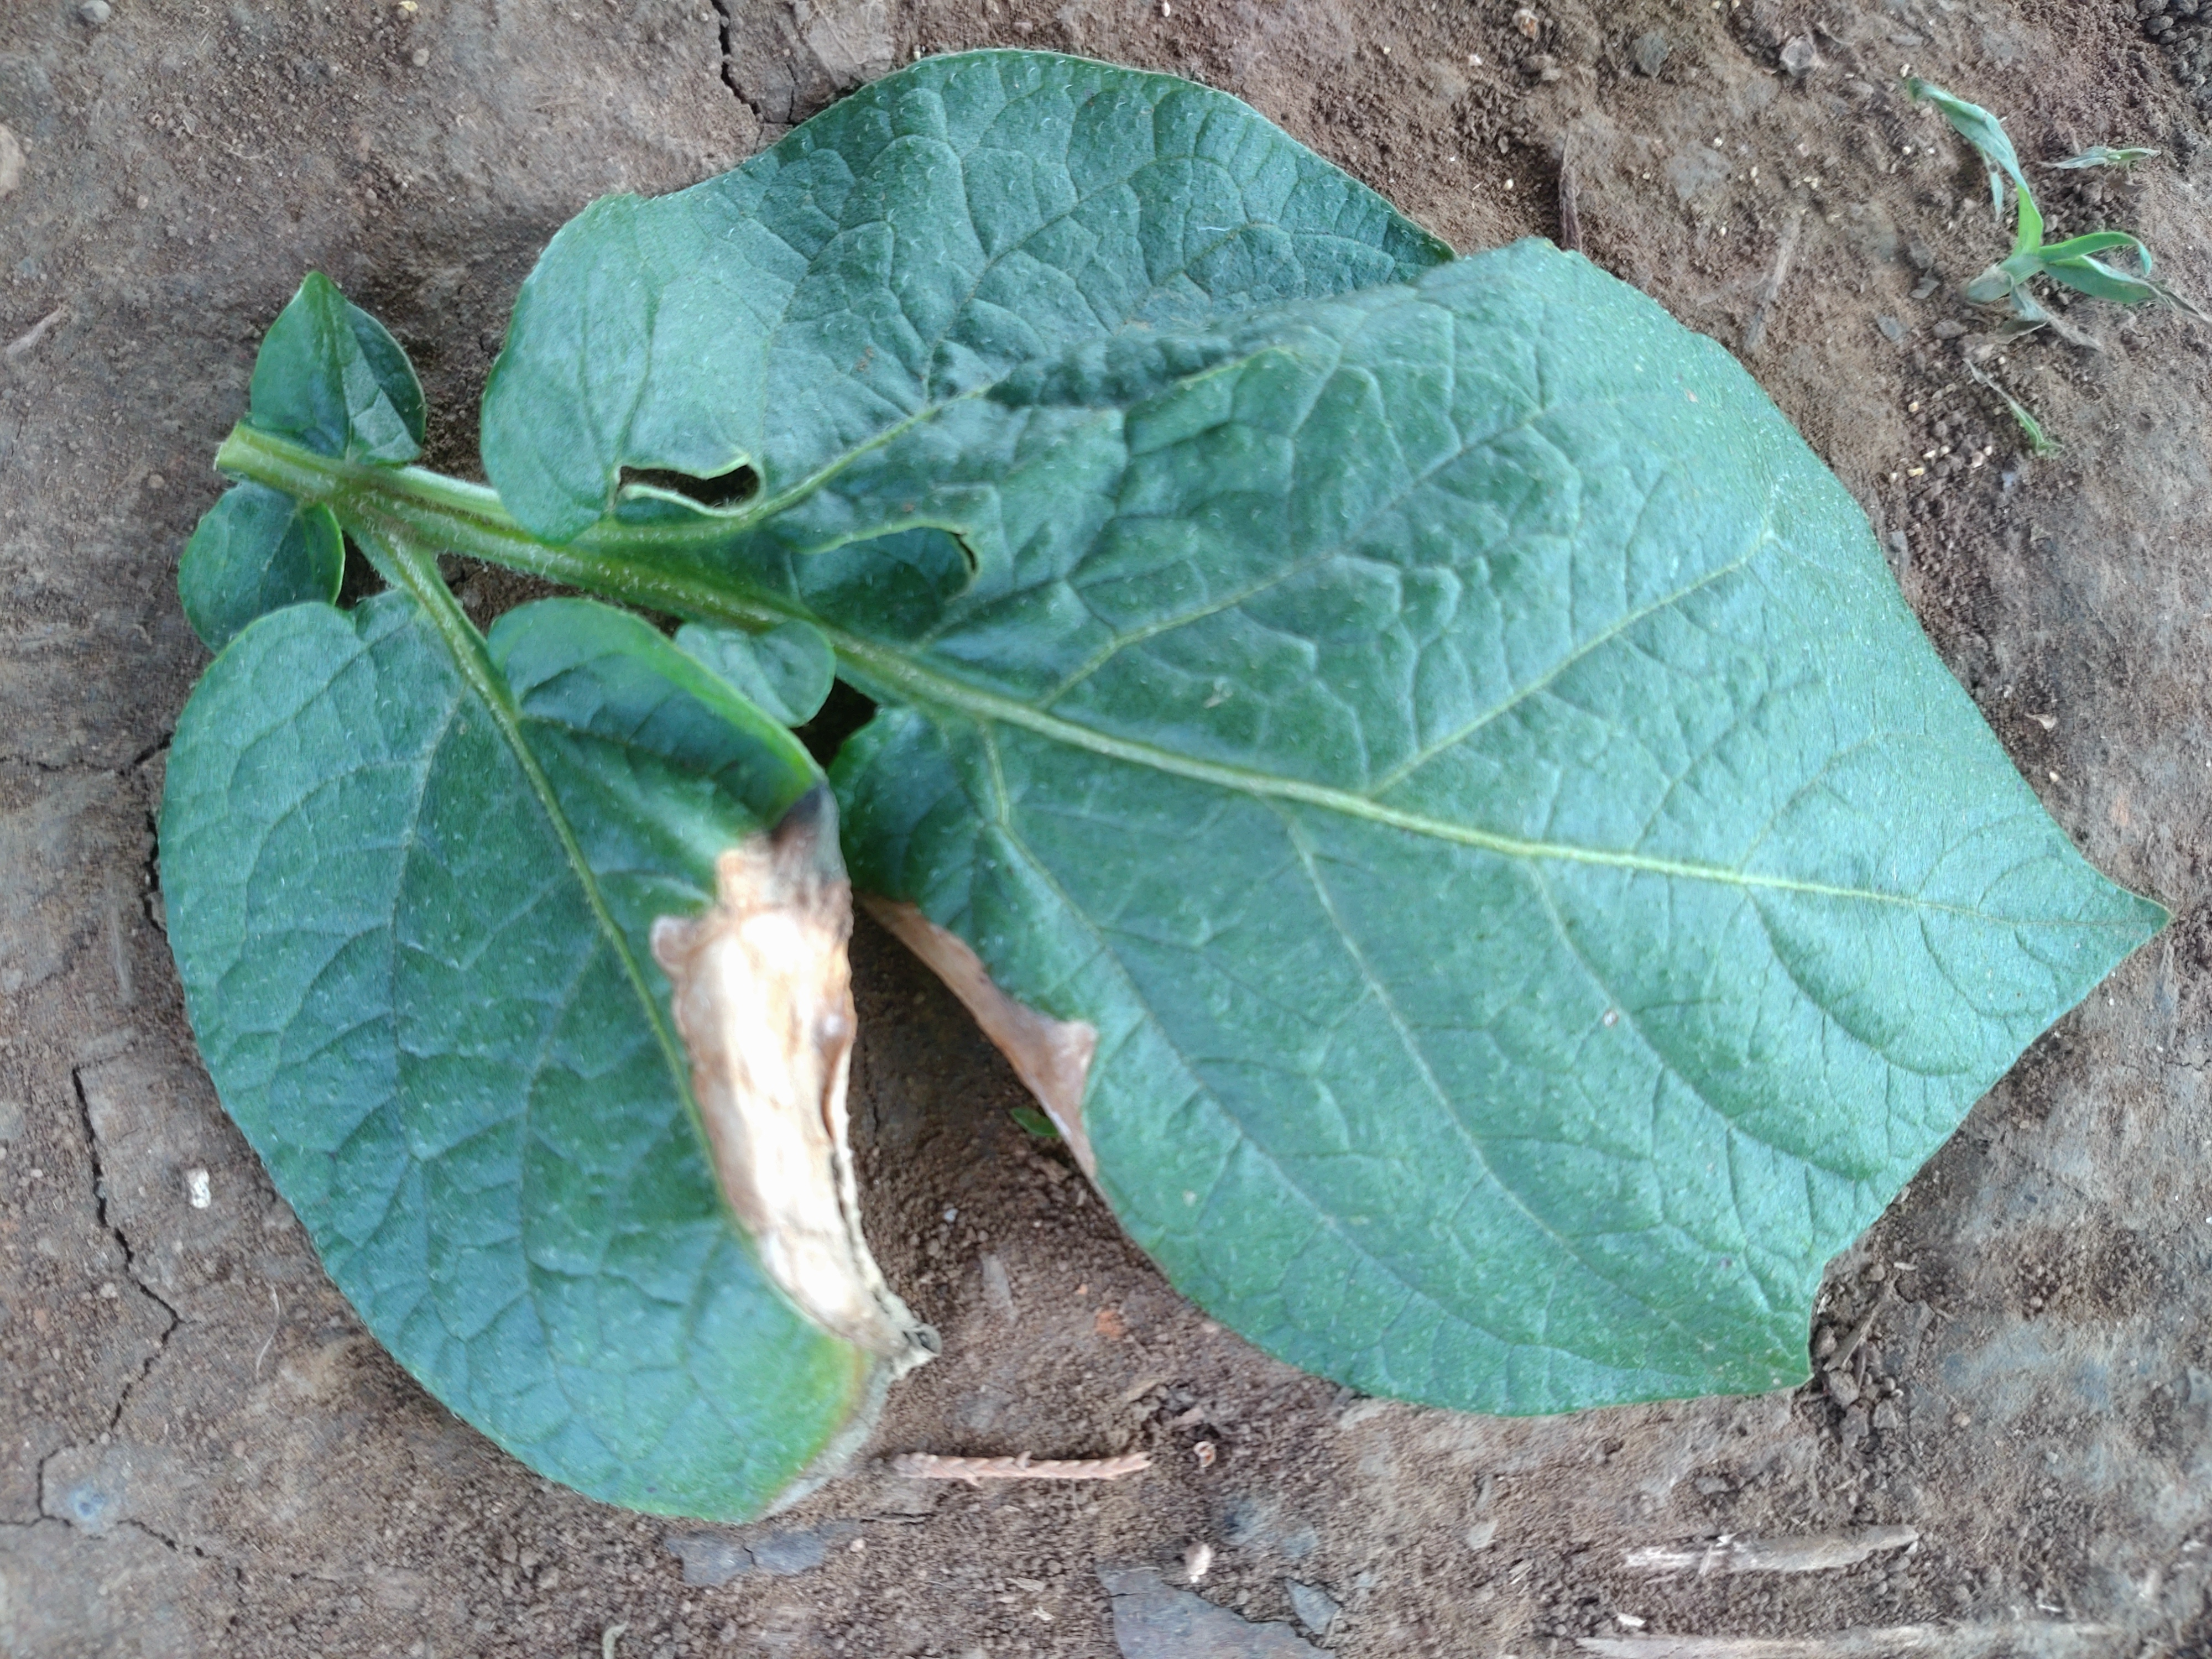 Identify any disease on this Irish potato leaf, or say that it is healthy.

early blight
